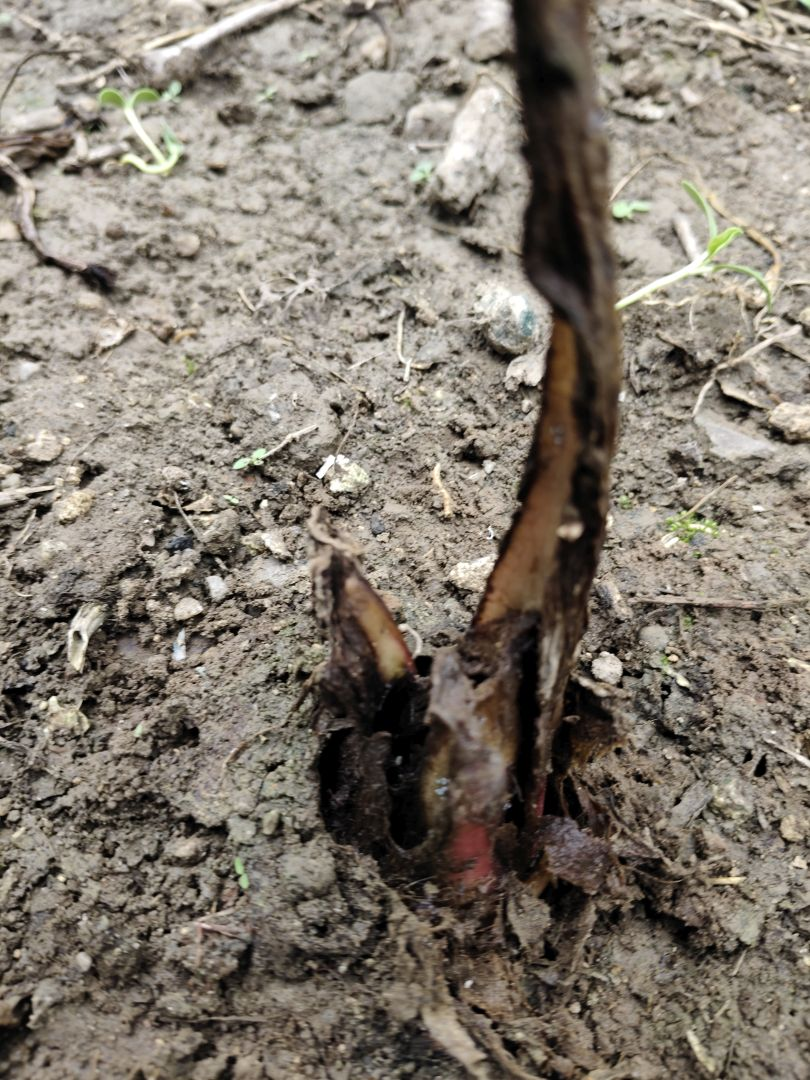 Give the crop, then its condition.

taro, root rot
